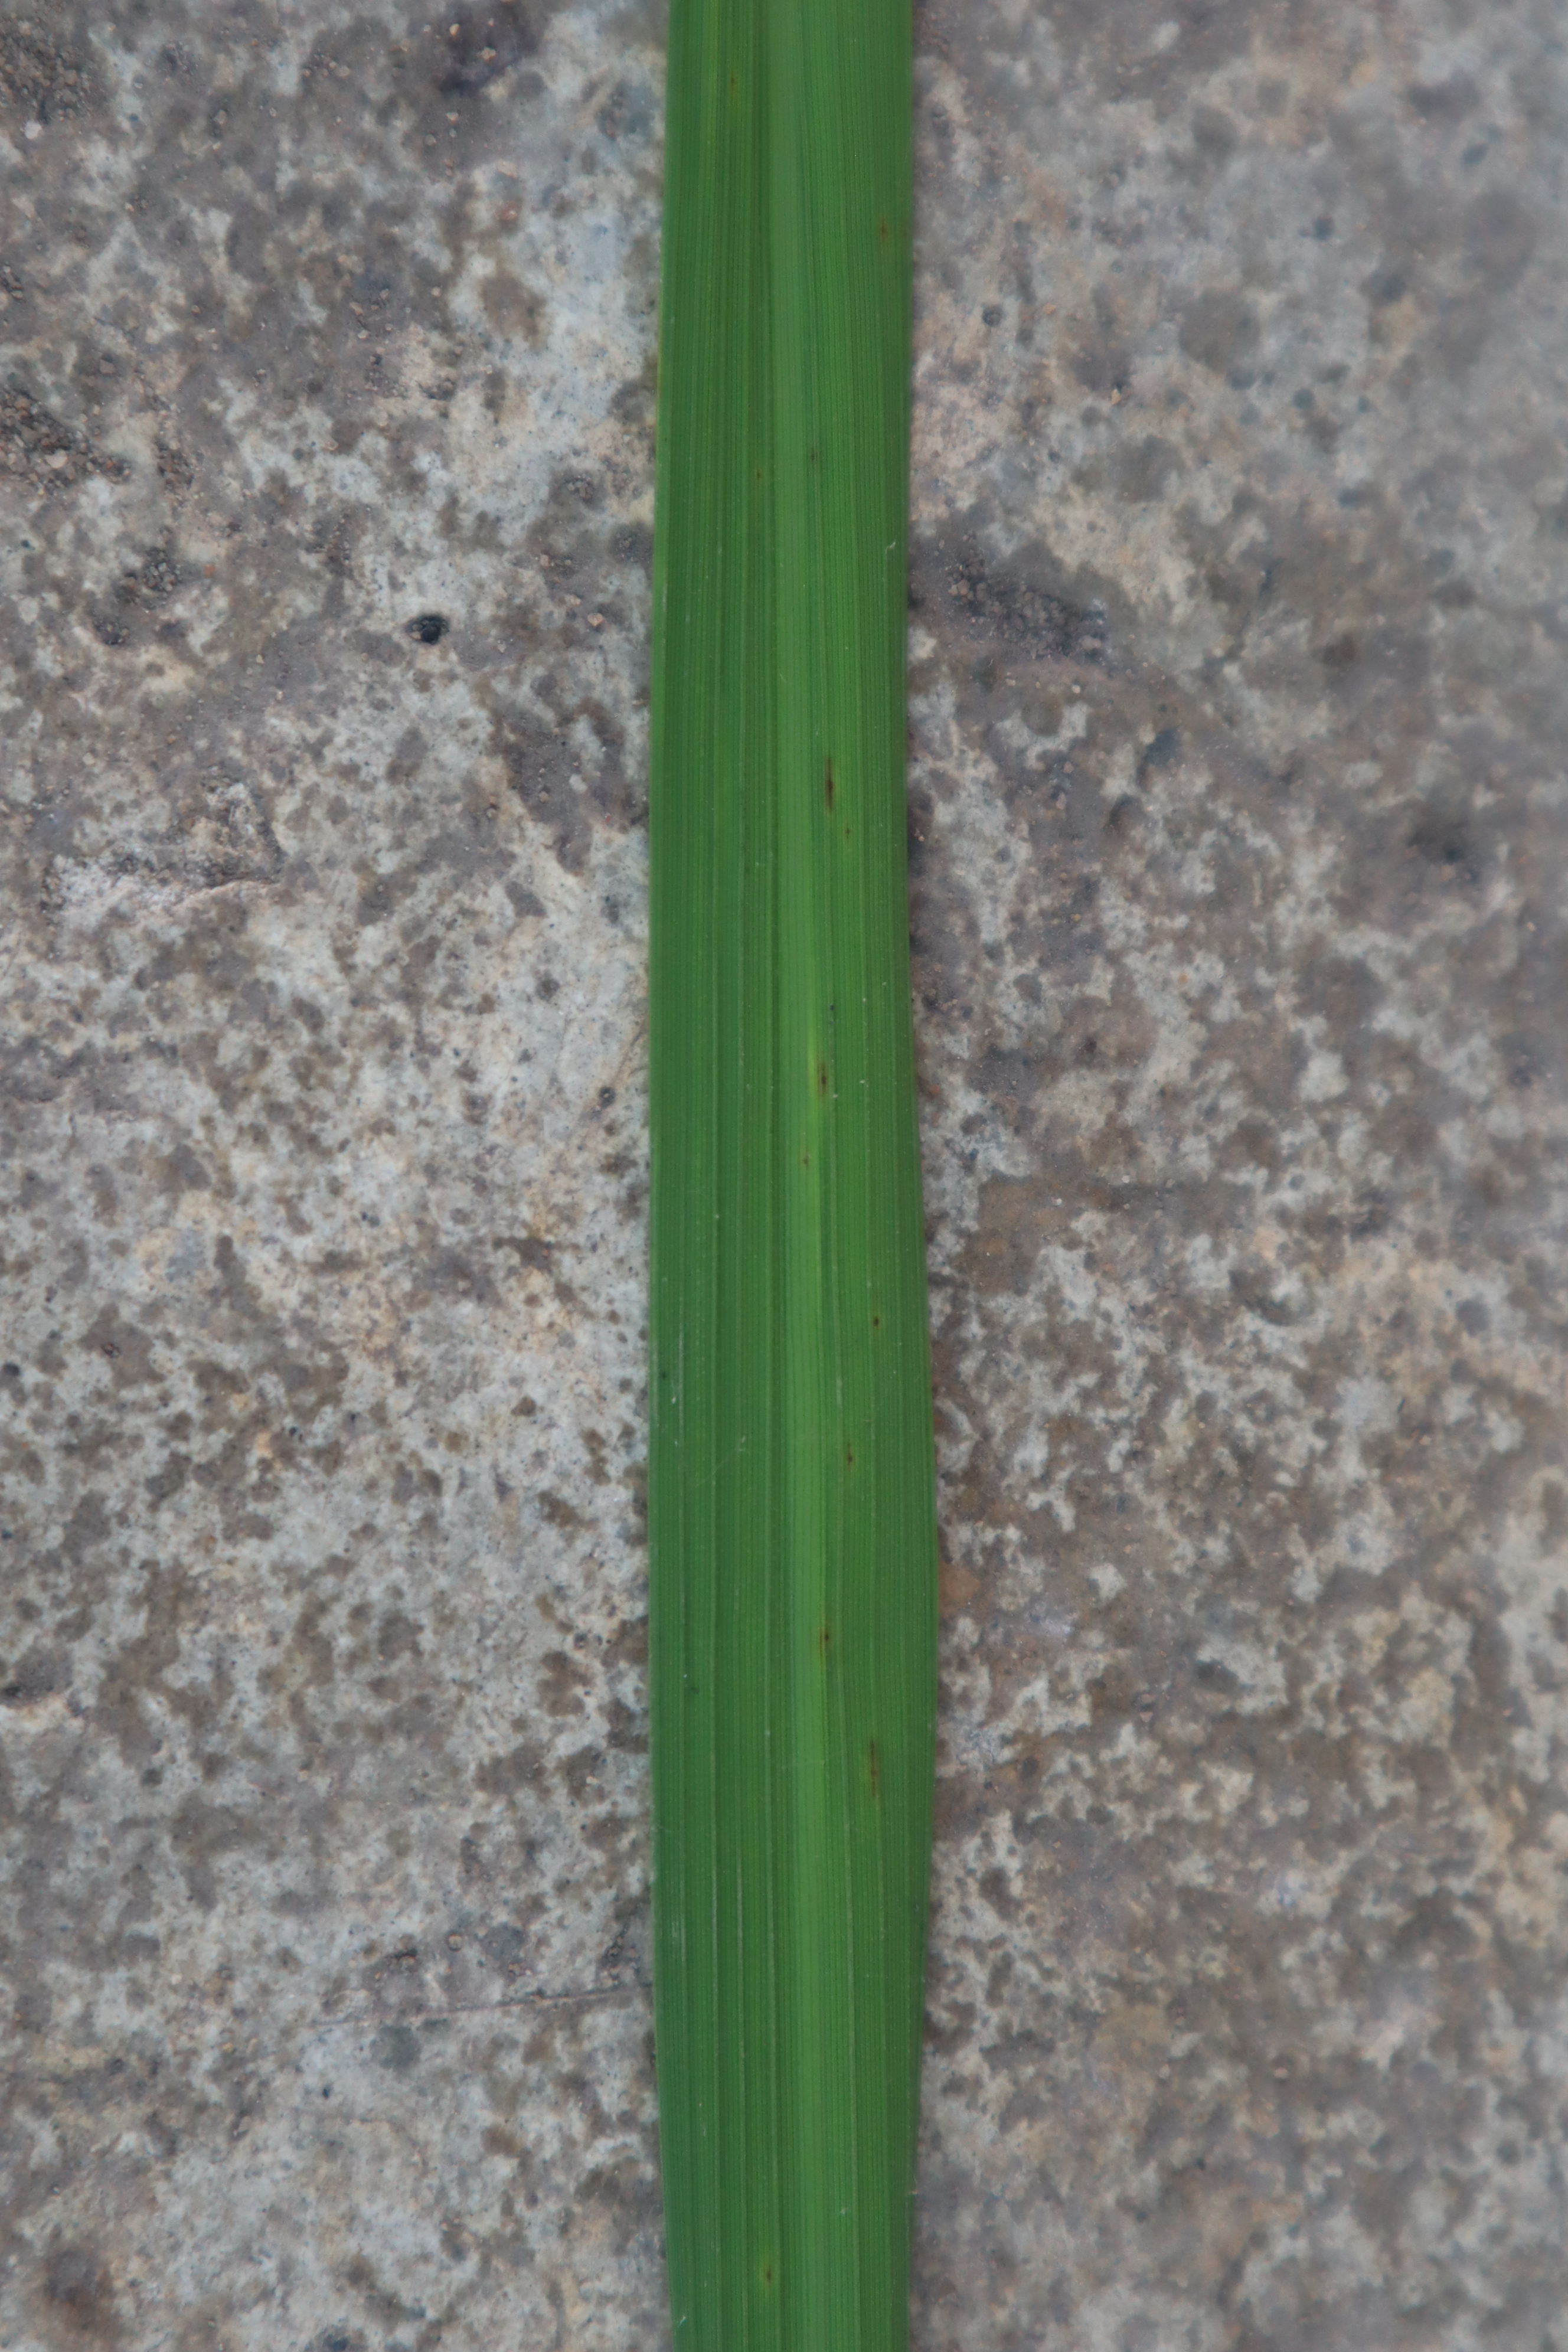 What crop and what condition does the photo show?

rice, healthy leaves
